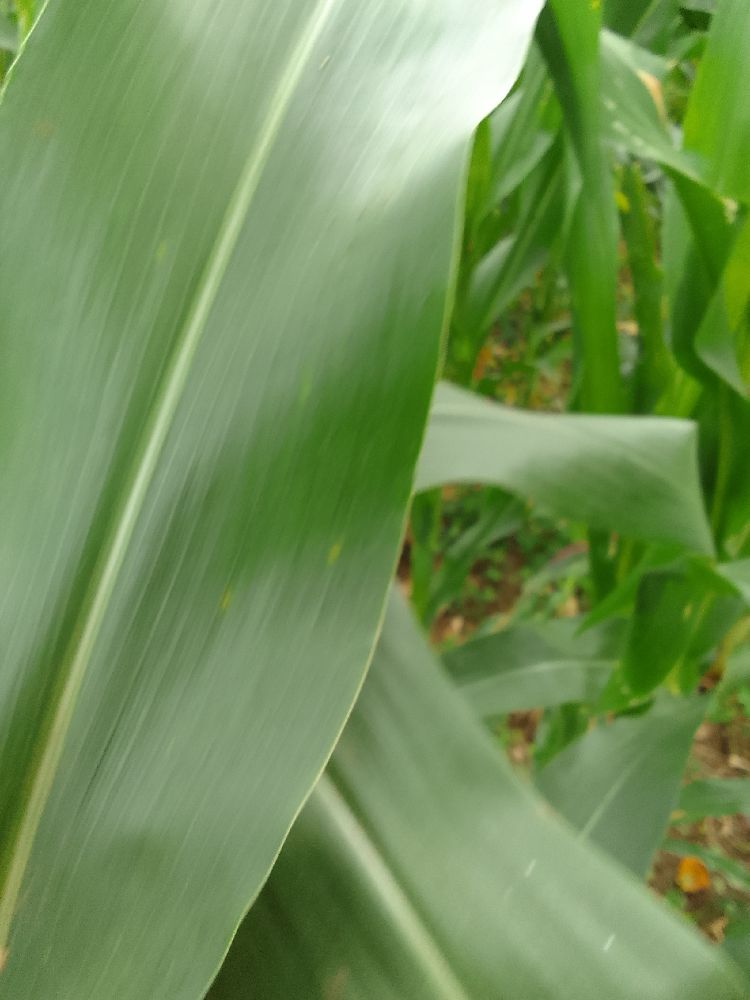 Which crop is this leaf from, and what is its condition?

maize, healthy
